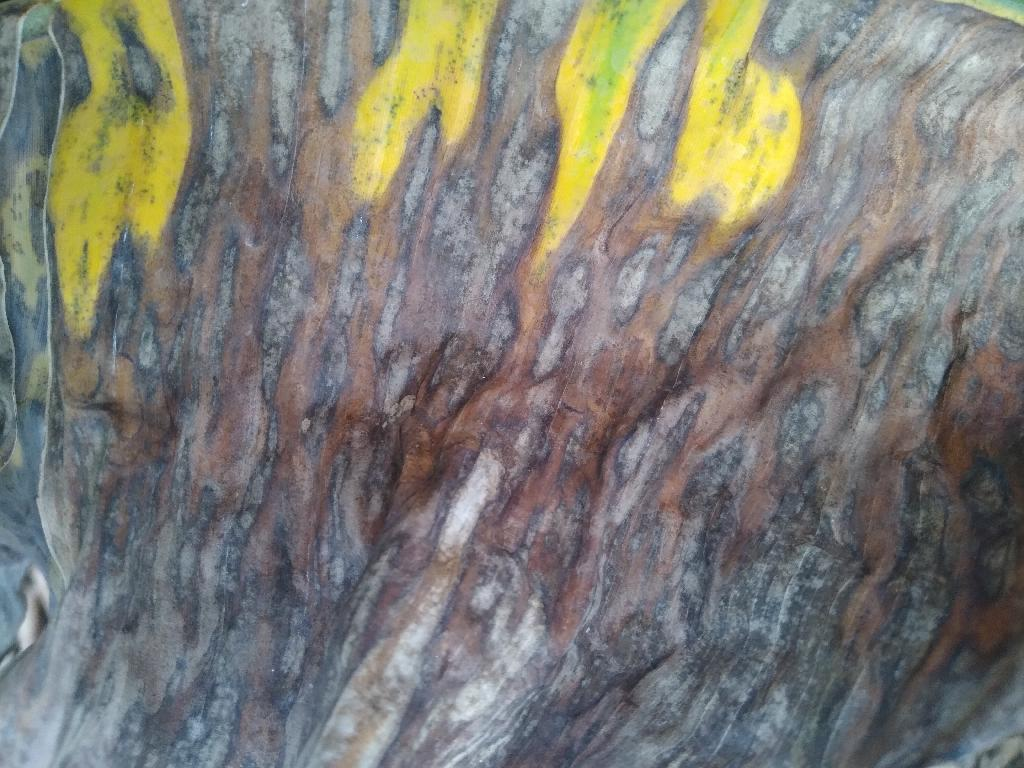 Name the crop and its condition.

banana, black sigatoka
